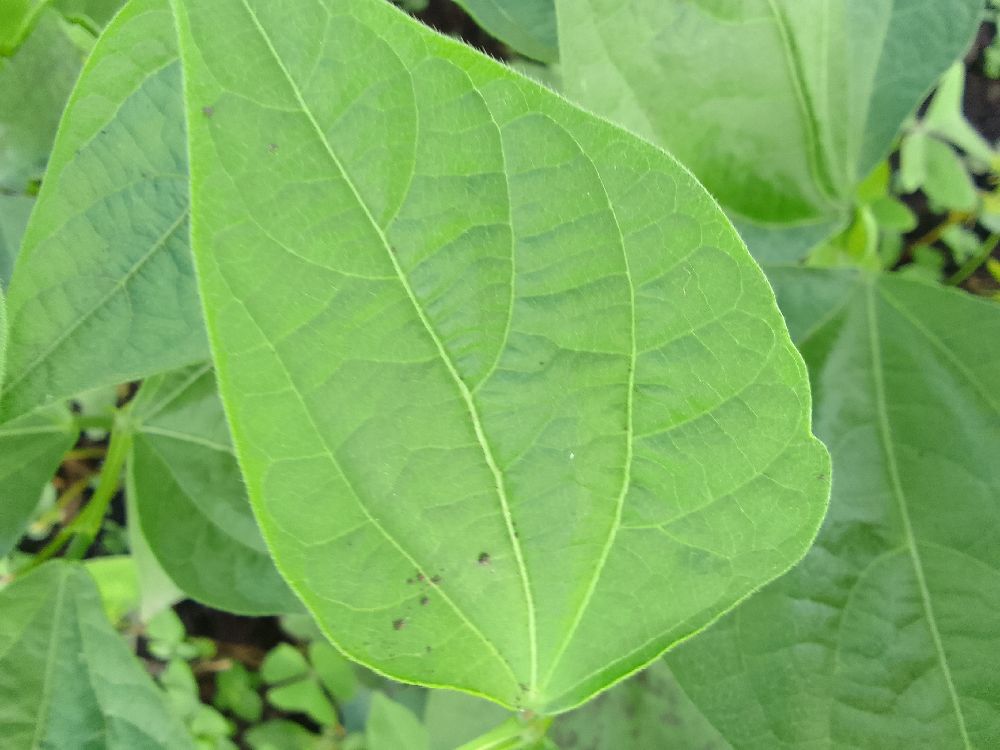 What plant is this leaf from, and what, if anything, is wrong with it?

common bean, healthy
